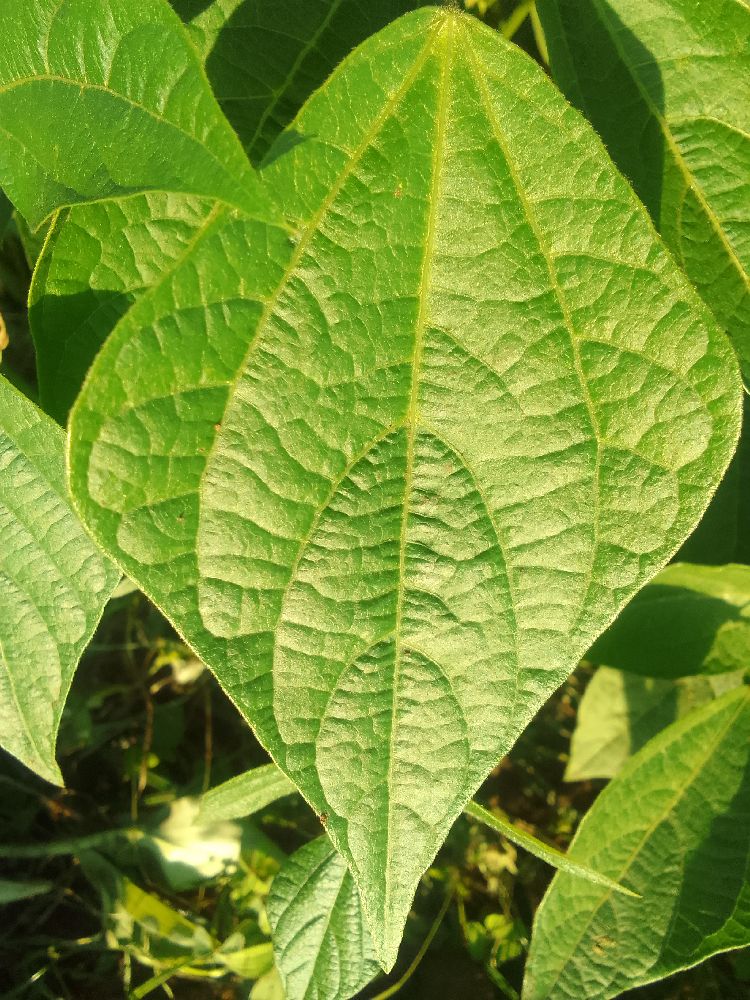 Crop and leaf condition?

common bean, healthy
